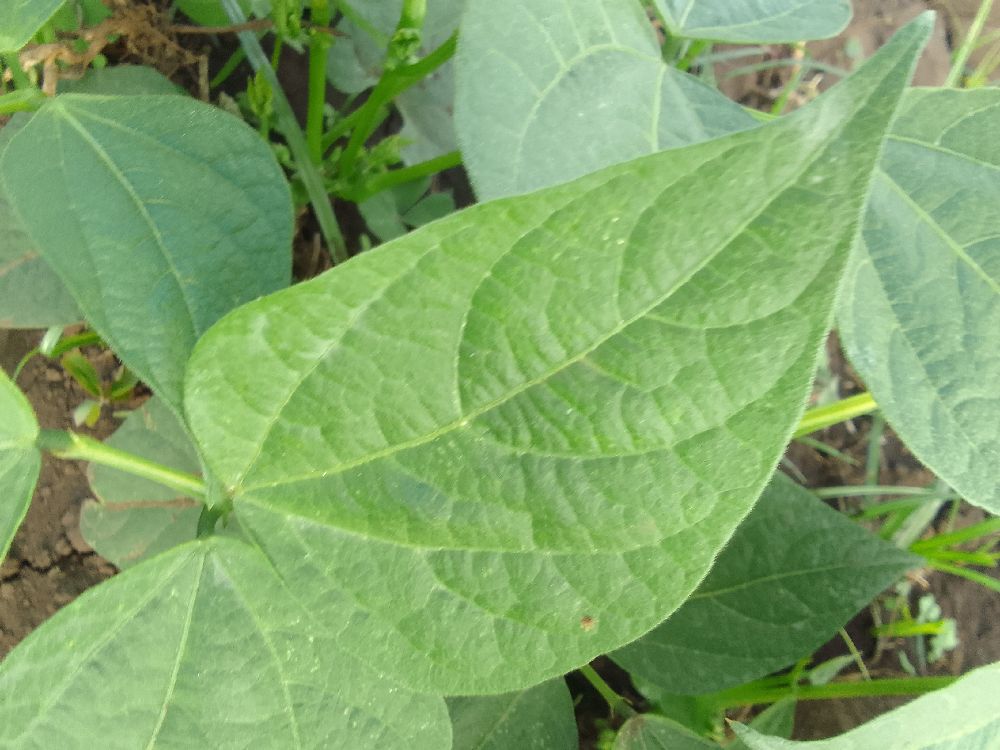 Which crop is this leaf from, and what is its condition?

common bean, healthy
